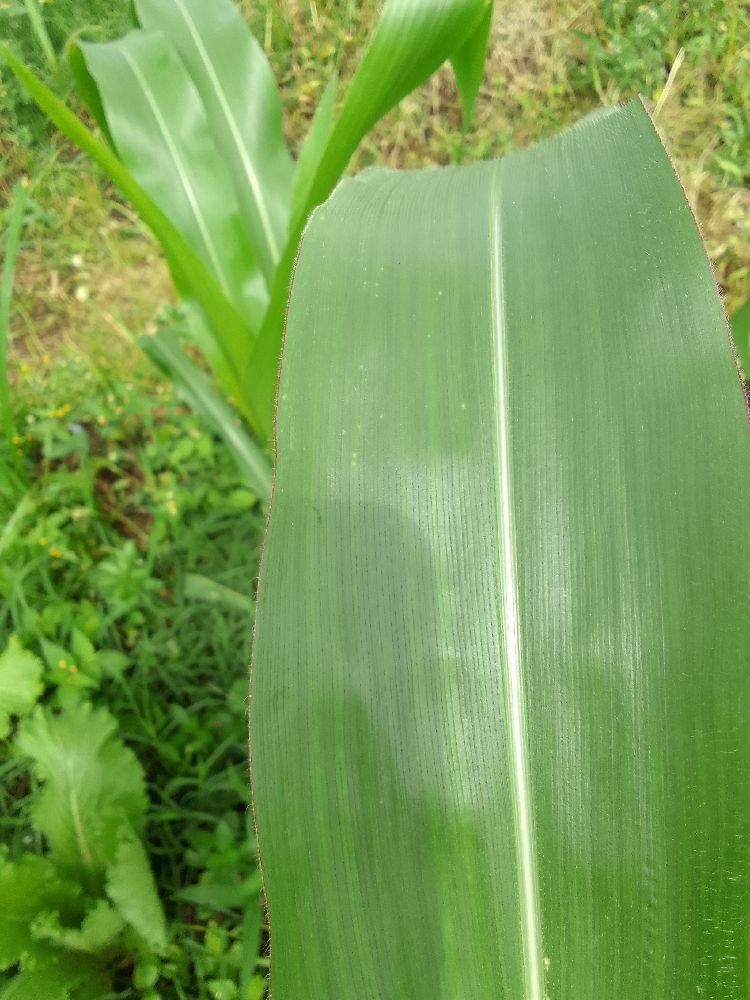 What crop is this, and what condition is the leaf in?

maize, healthy
